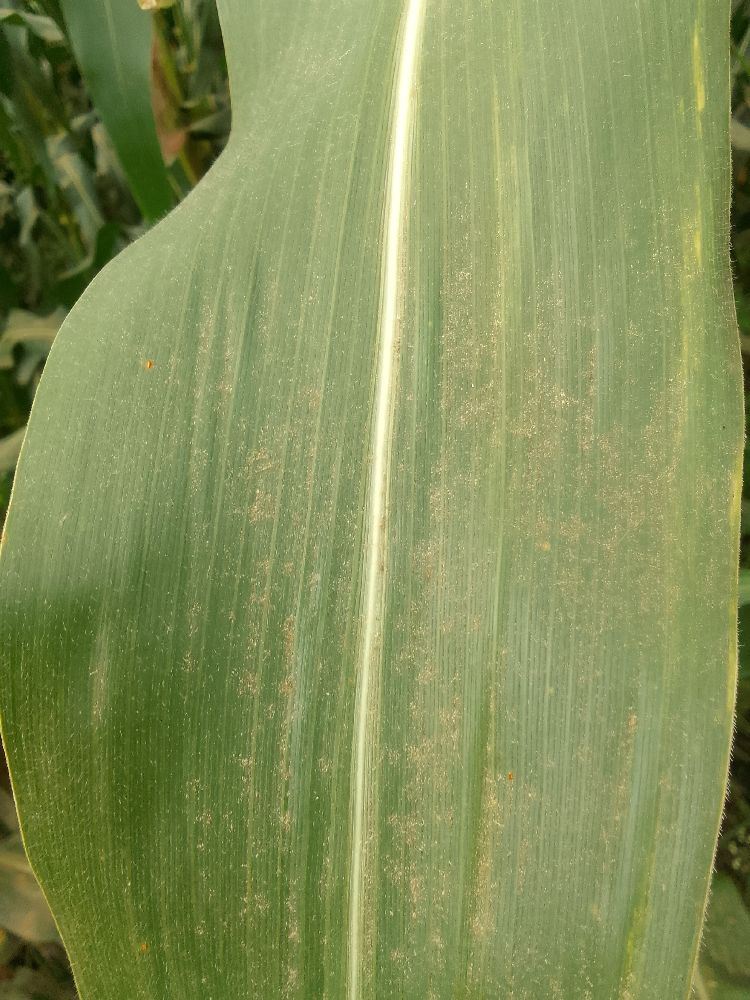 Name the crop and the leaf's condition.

maize, healthy
